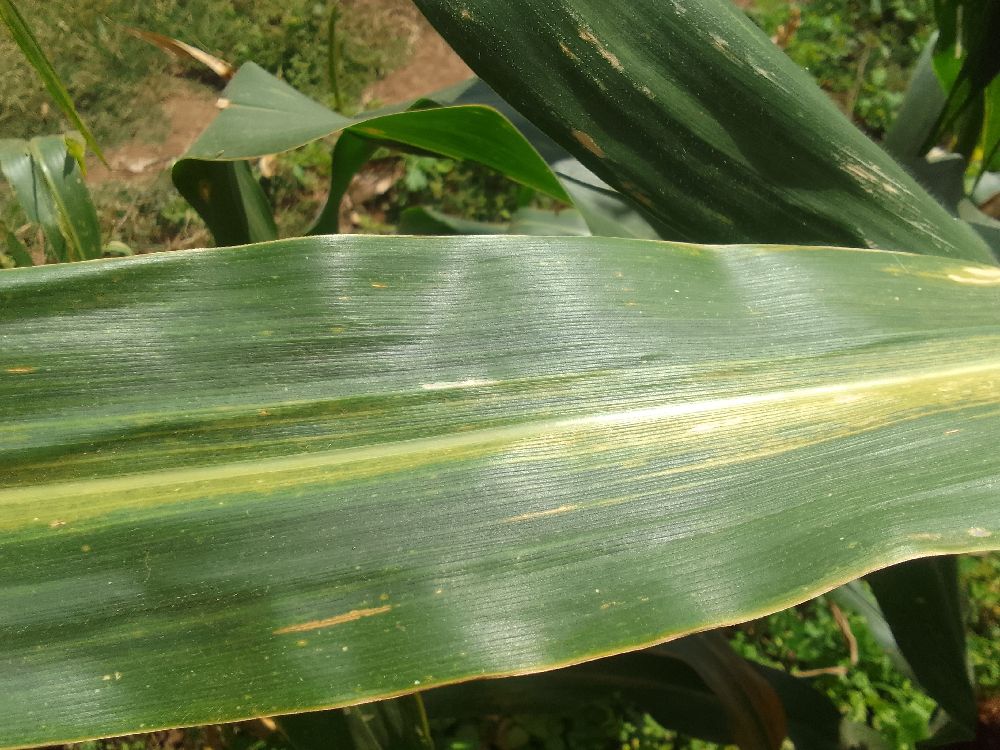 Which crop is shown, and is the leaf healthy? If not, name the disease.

maize, maize lethal necrosis
